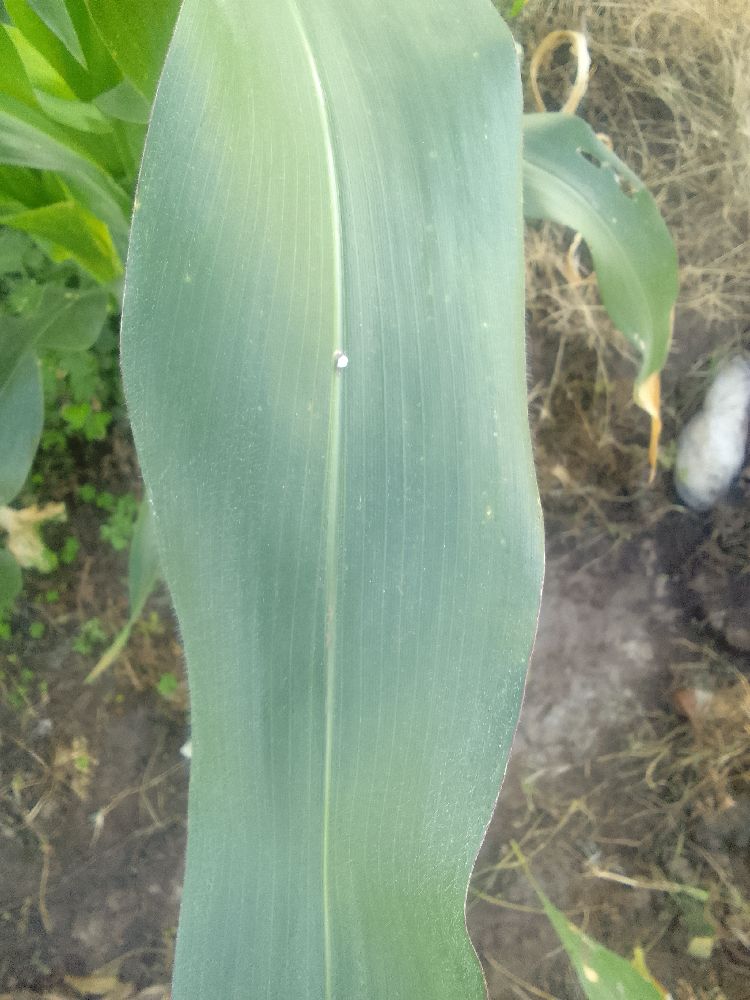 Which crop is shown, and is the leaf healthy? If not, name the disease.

maize, healthy
